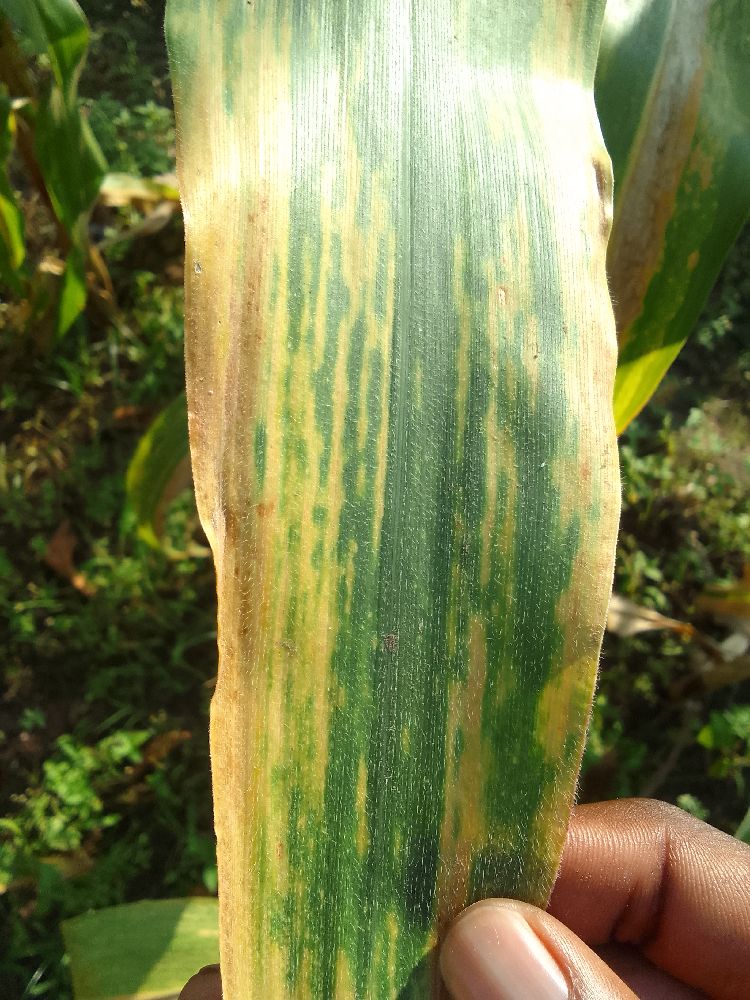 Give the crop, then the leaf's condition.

maize, maize lethal necrosis
